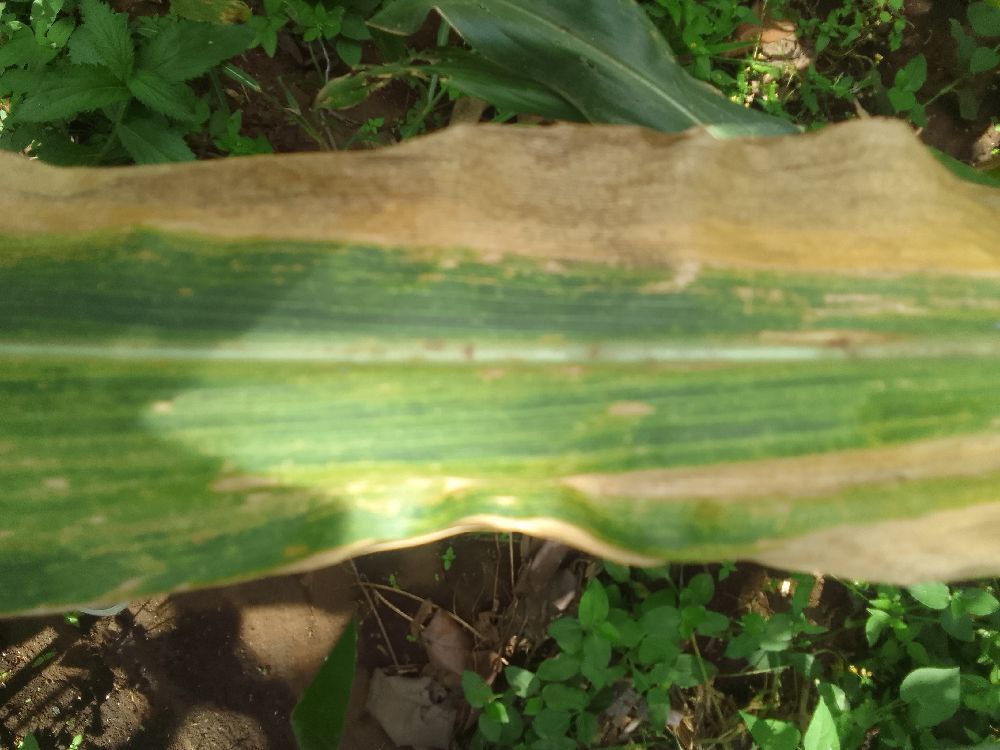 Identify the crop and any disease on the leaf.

maize, maize lethal necrosis
